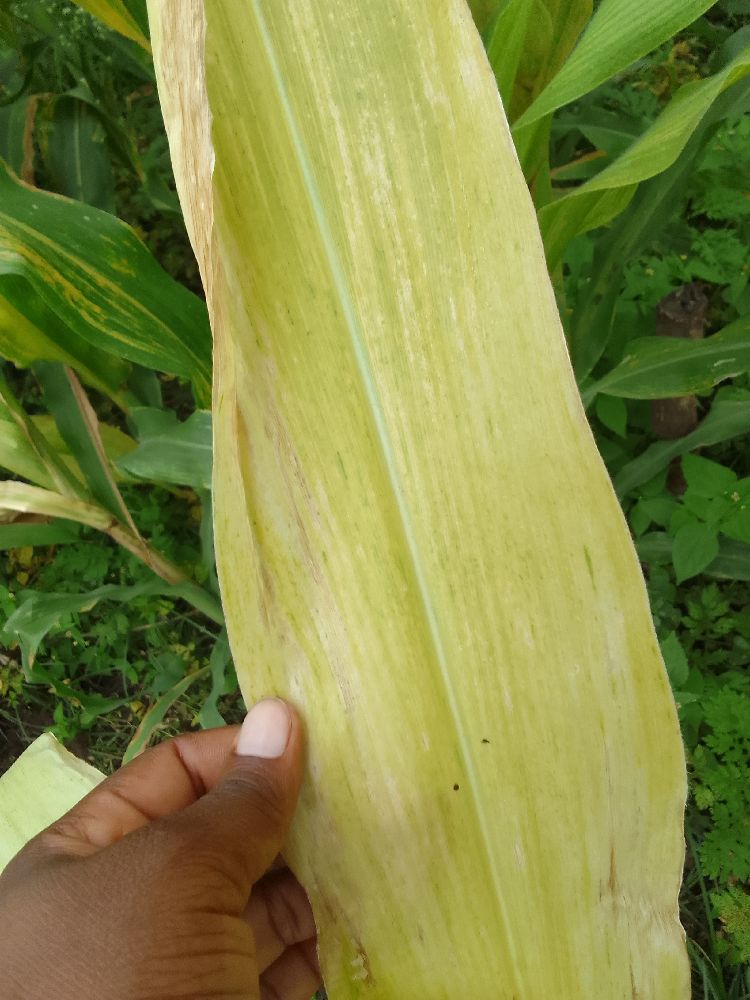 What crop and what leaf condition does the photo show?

maize, maize lethal necrosis
